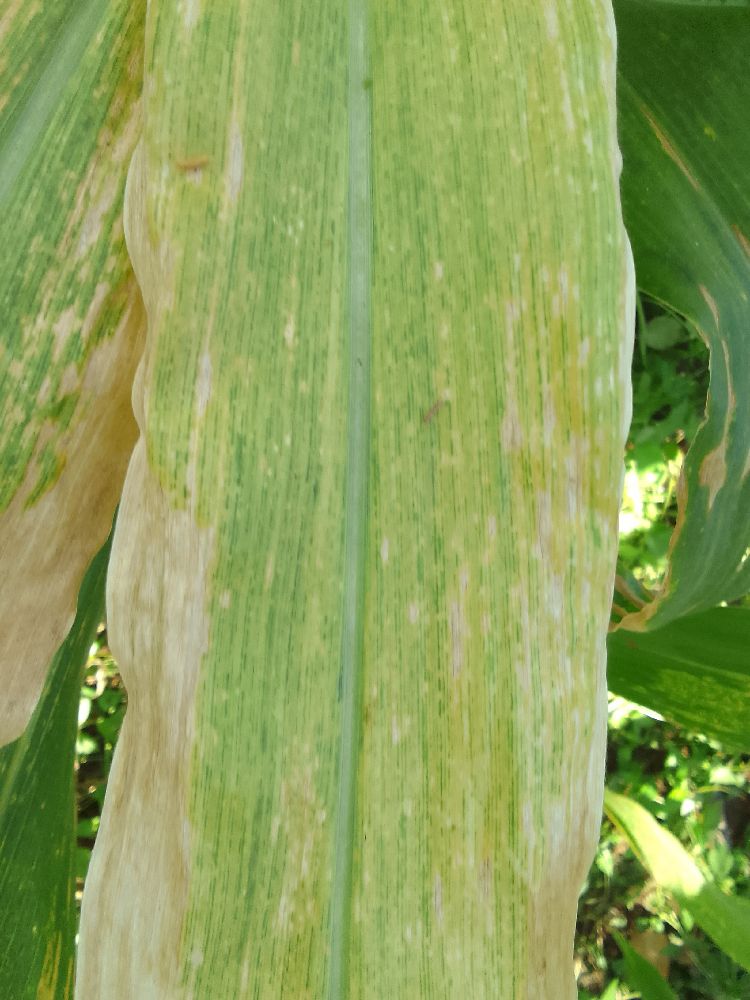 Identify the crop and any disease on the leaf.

maize, maize lethal necrosis
